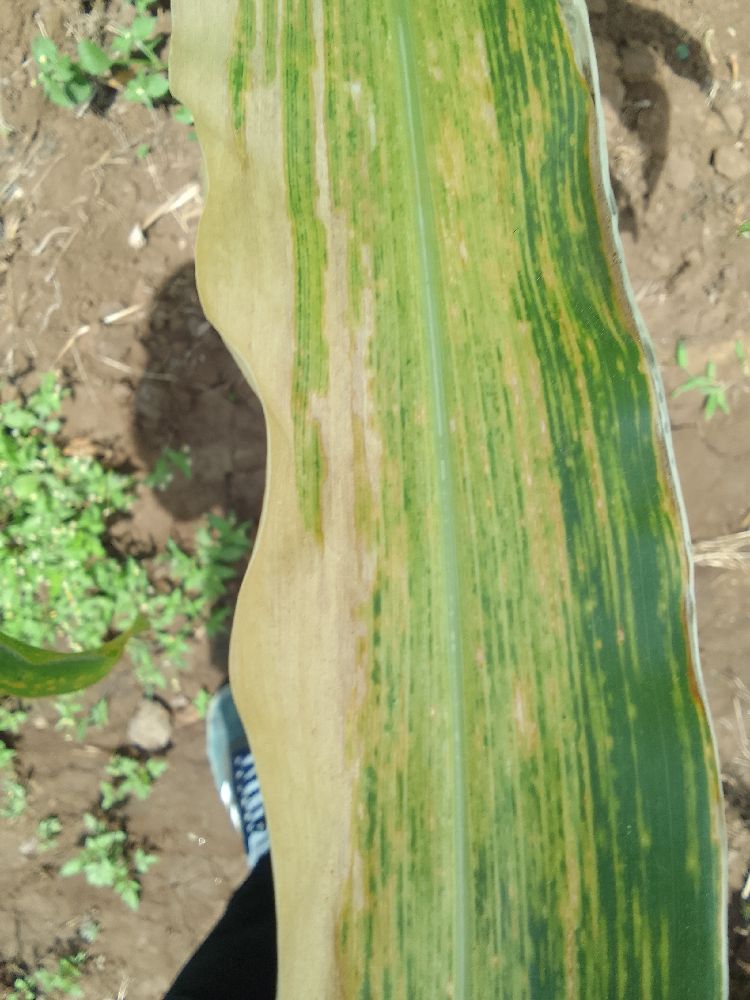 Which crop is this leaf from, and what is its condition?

maize, maize lethal necrosis
